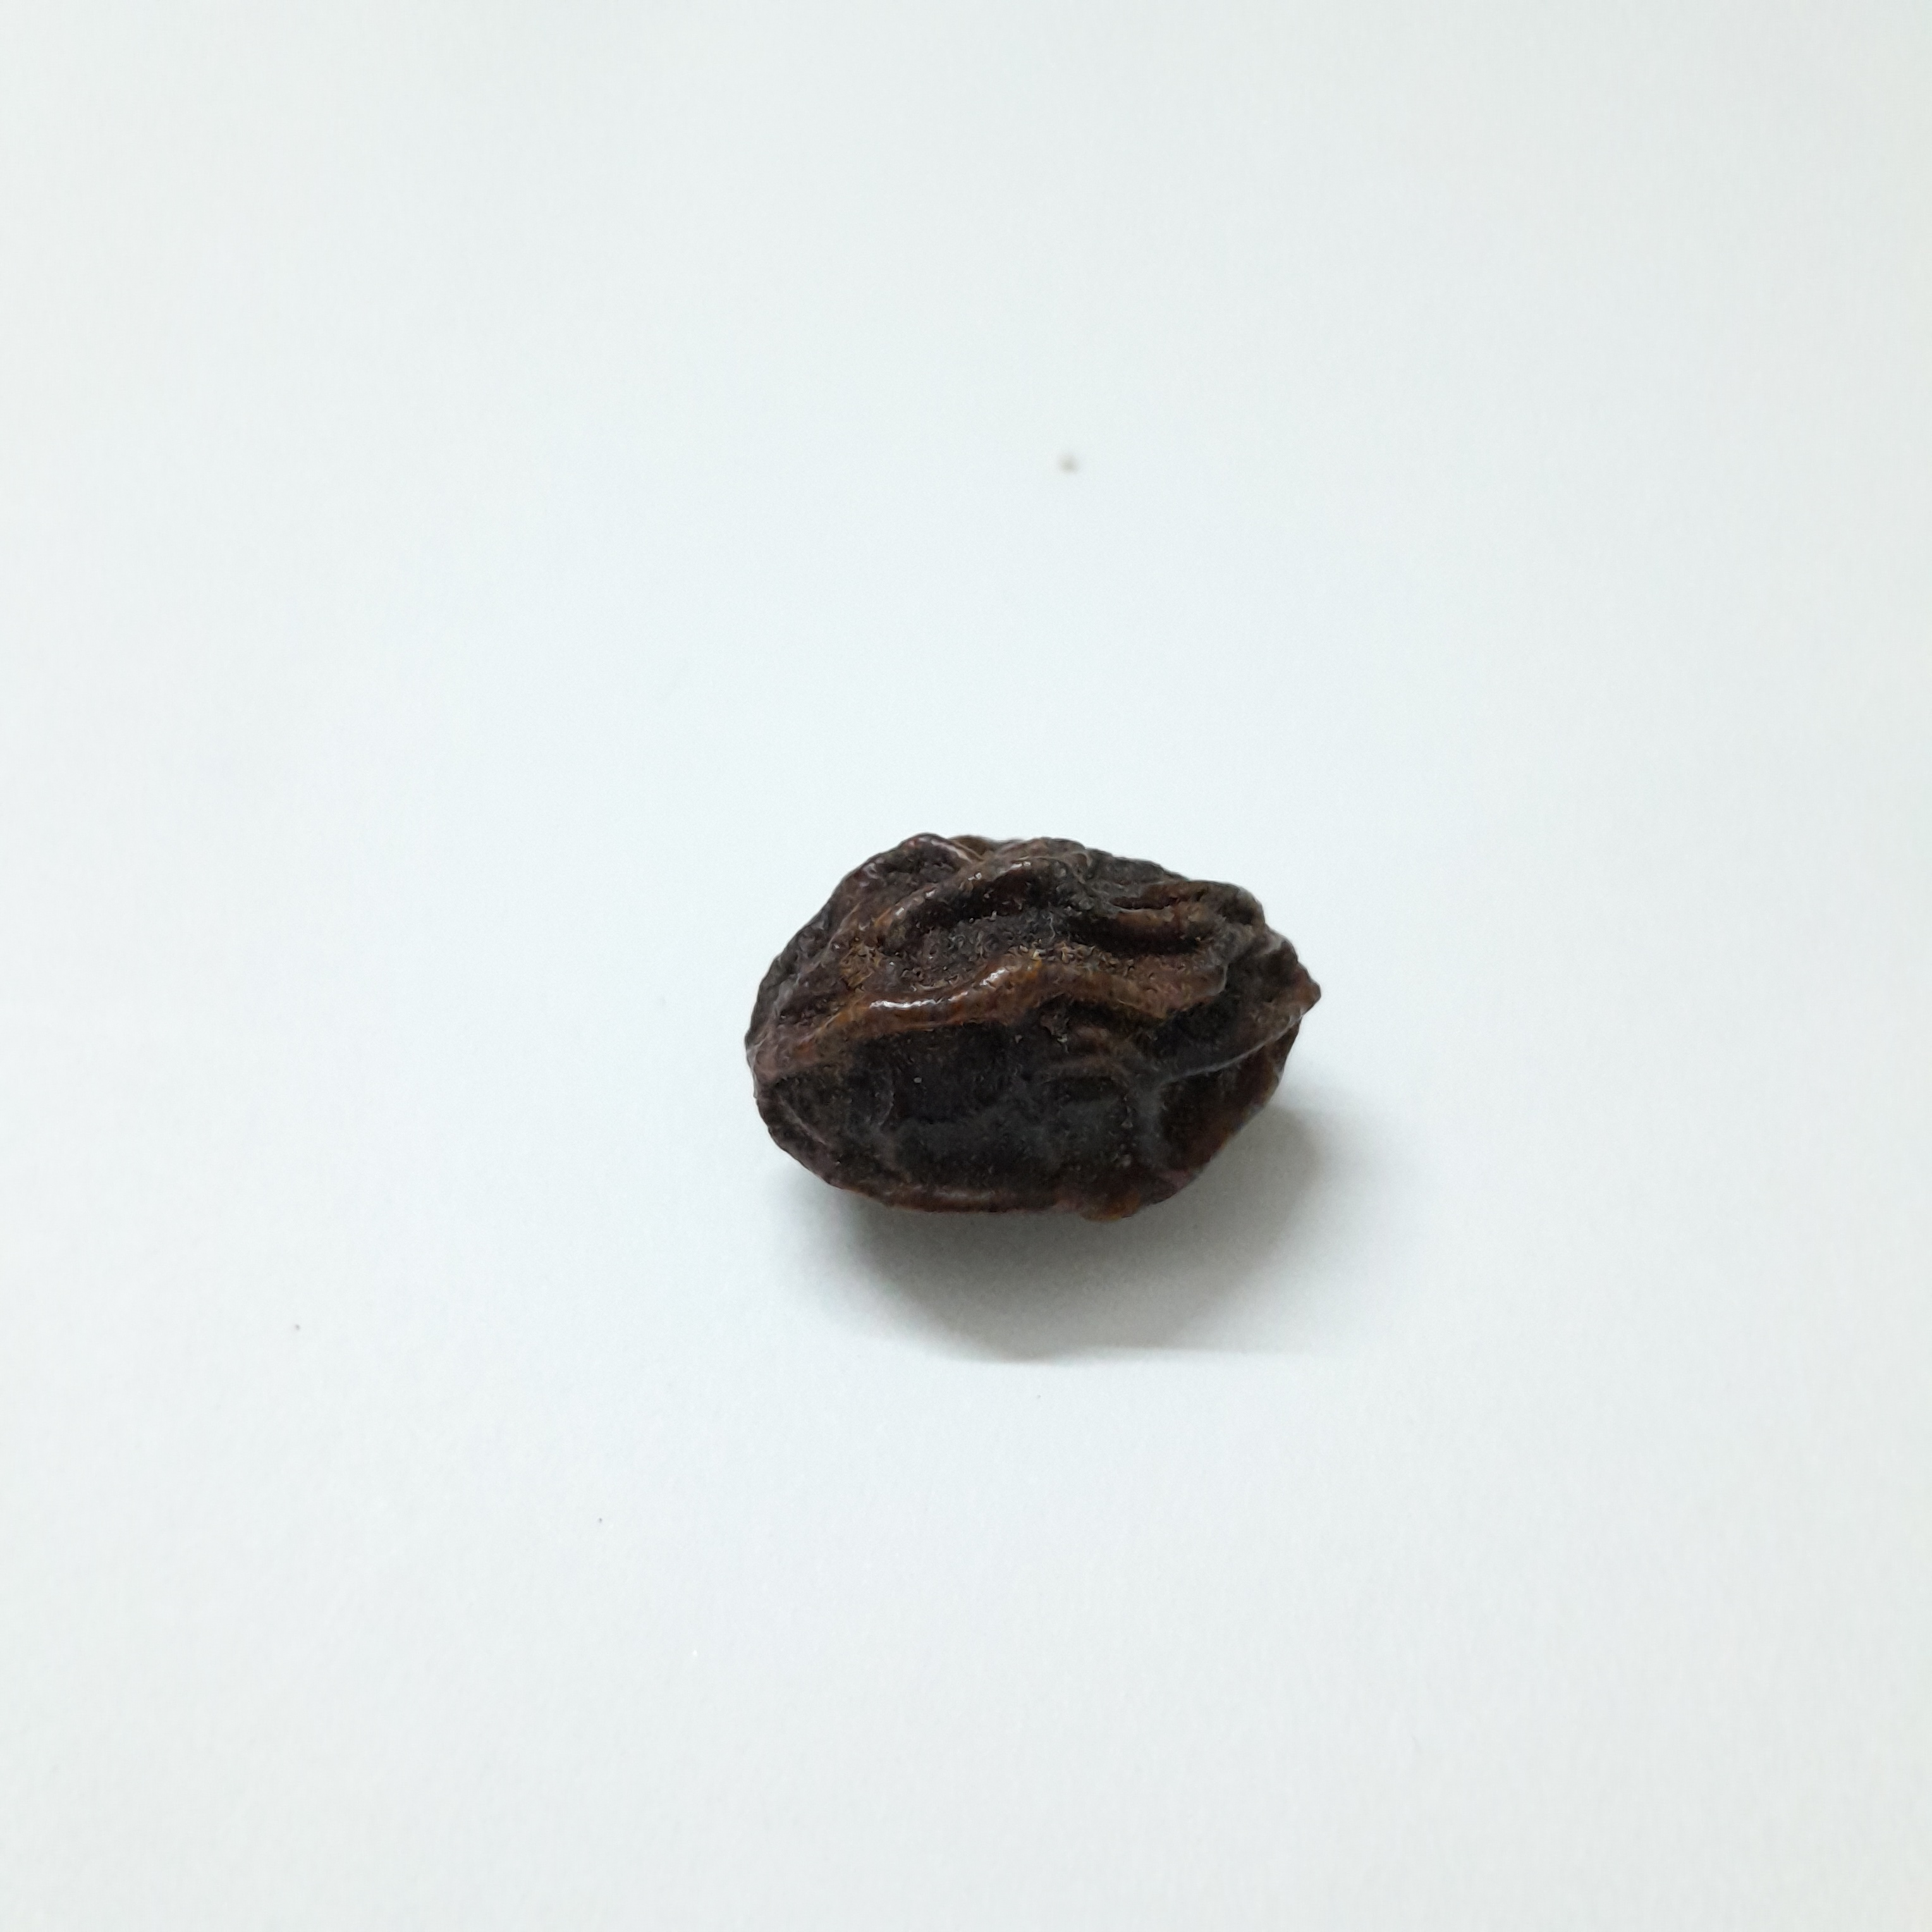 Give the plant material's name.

kadukharik
